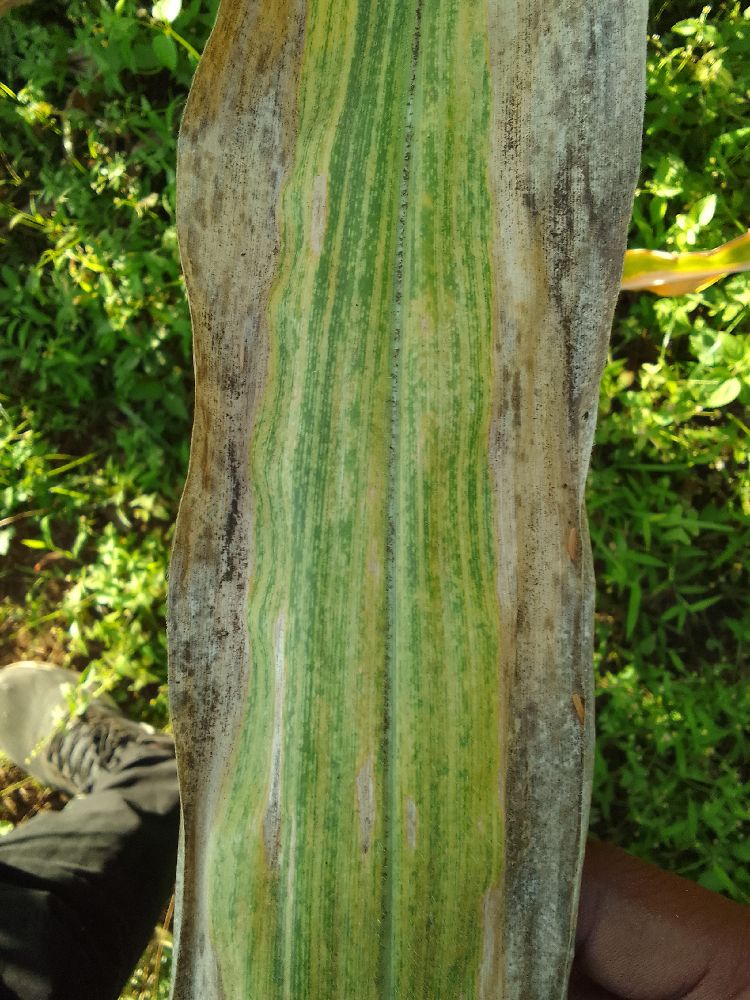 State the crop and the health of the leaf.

maize, maize lethal necrosis
